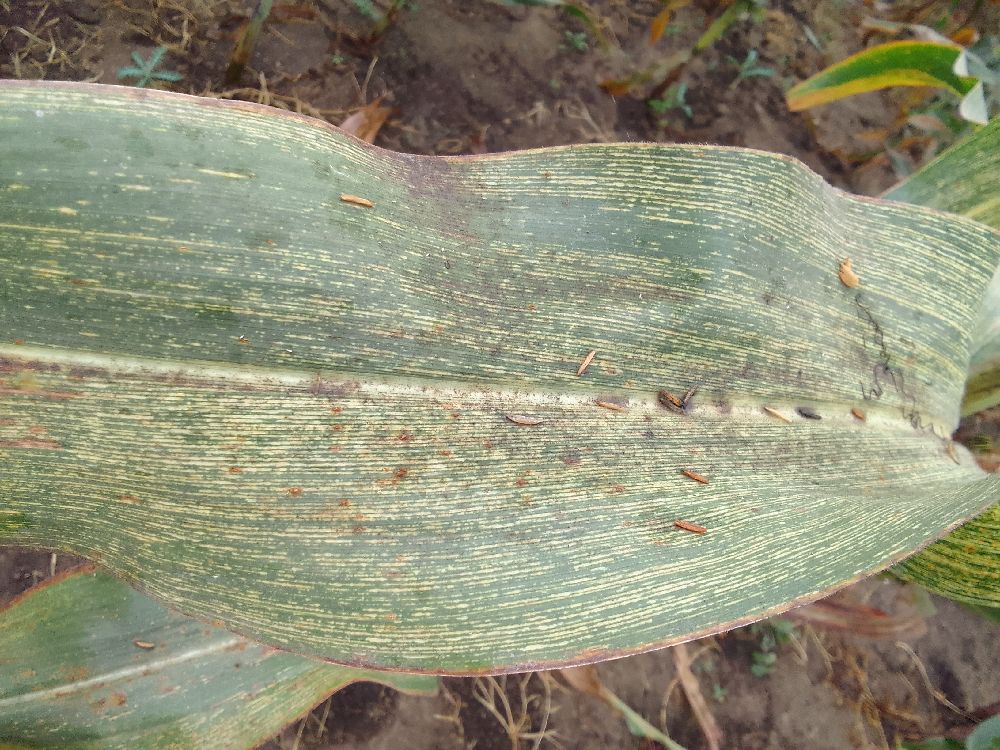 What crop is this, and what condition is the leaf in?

maize, maize streak virus
